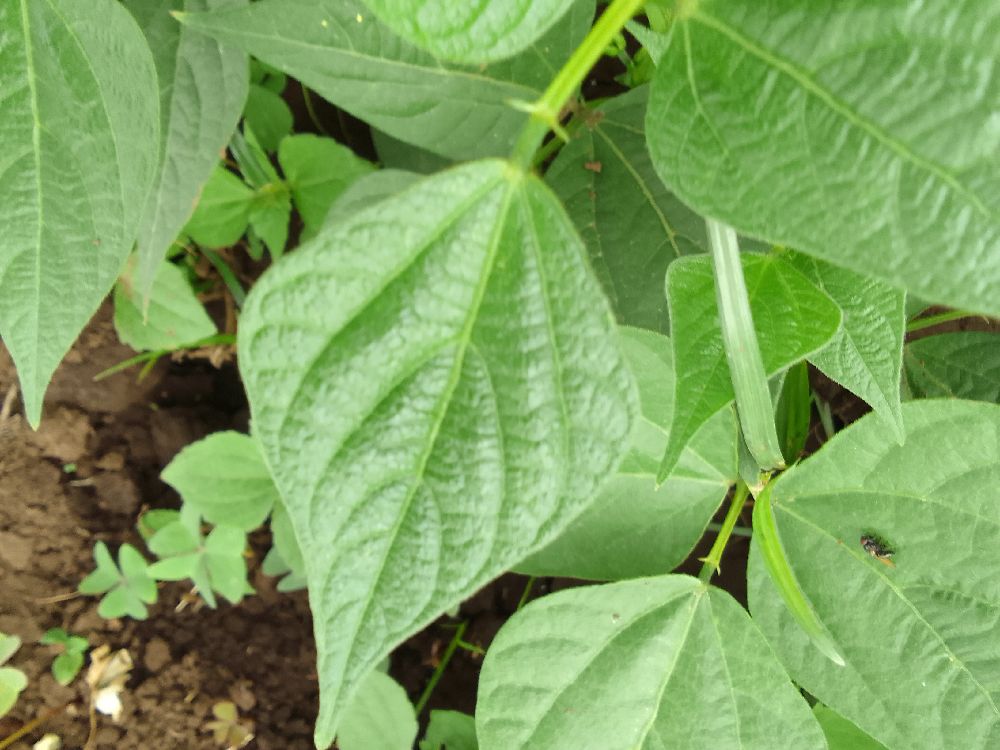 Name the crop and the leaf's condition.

common bean, healthy
